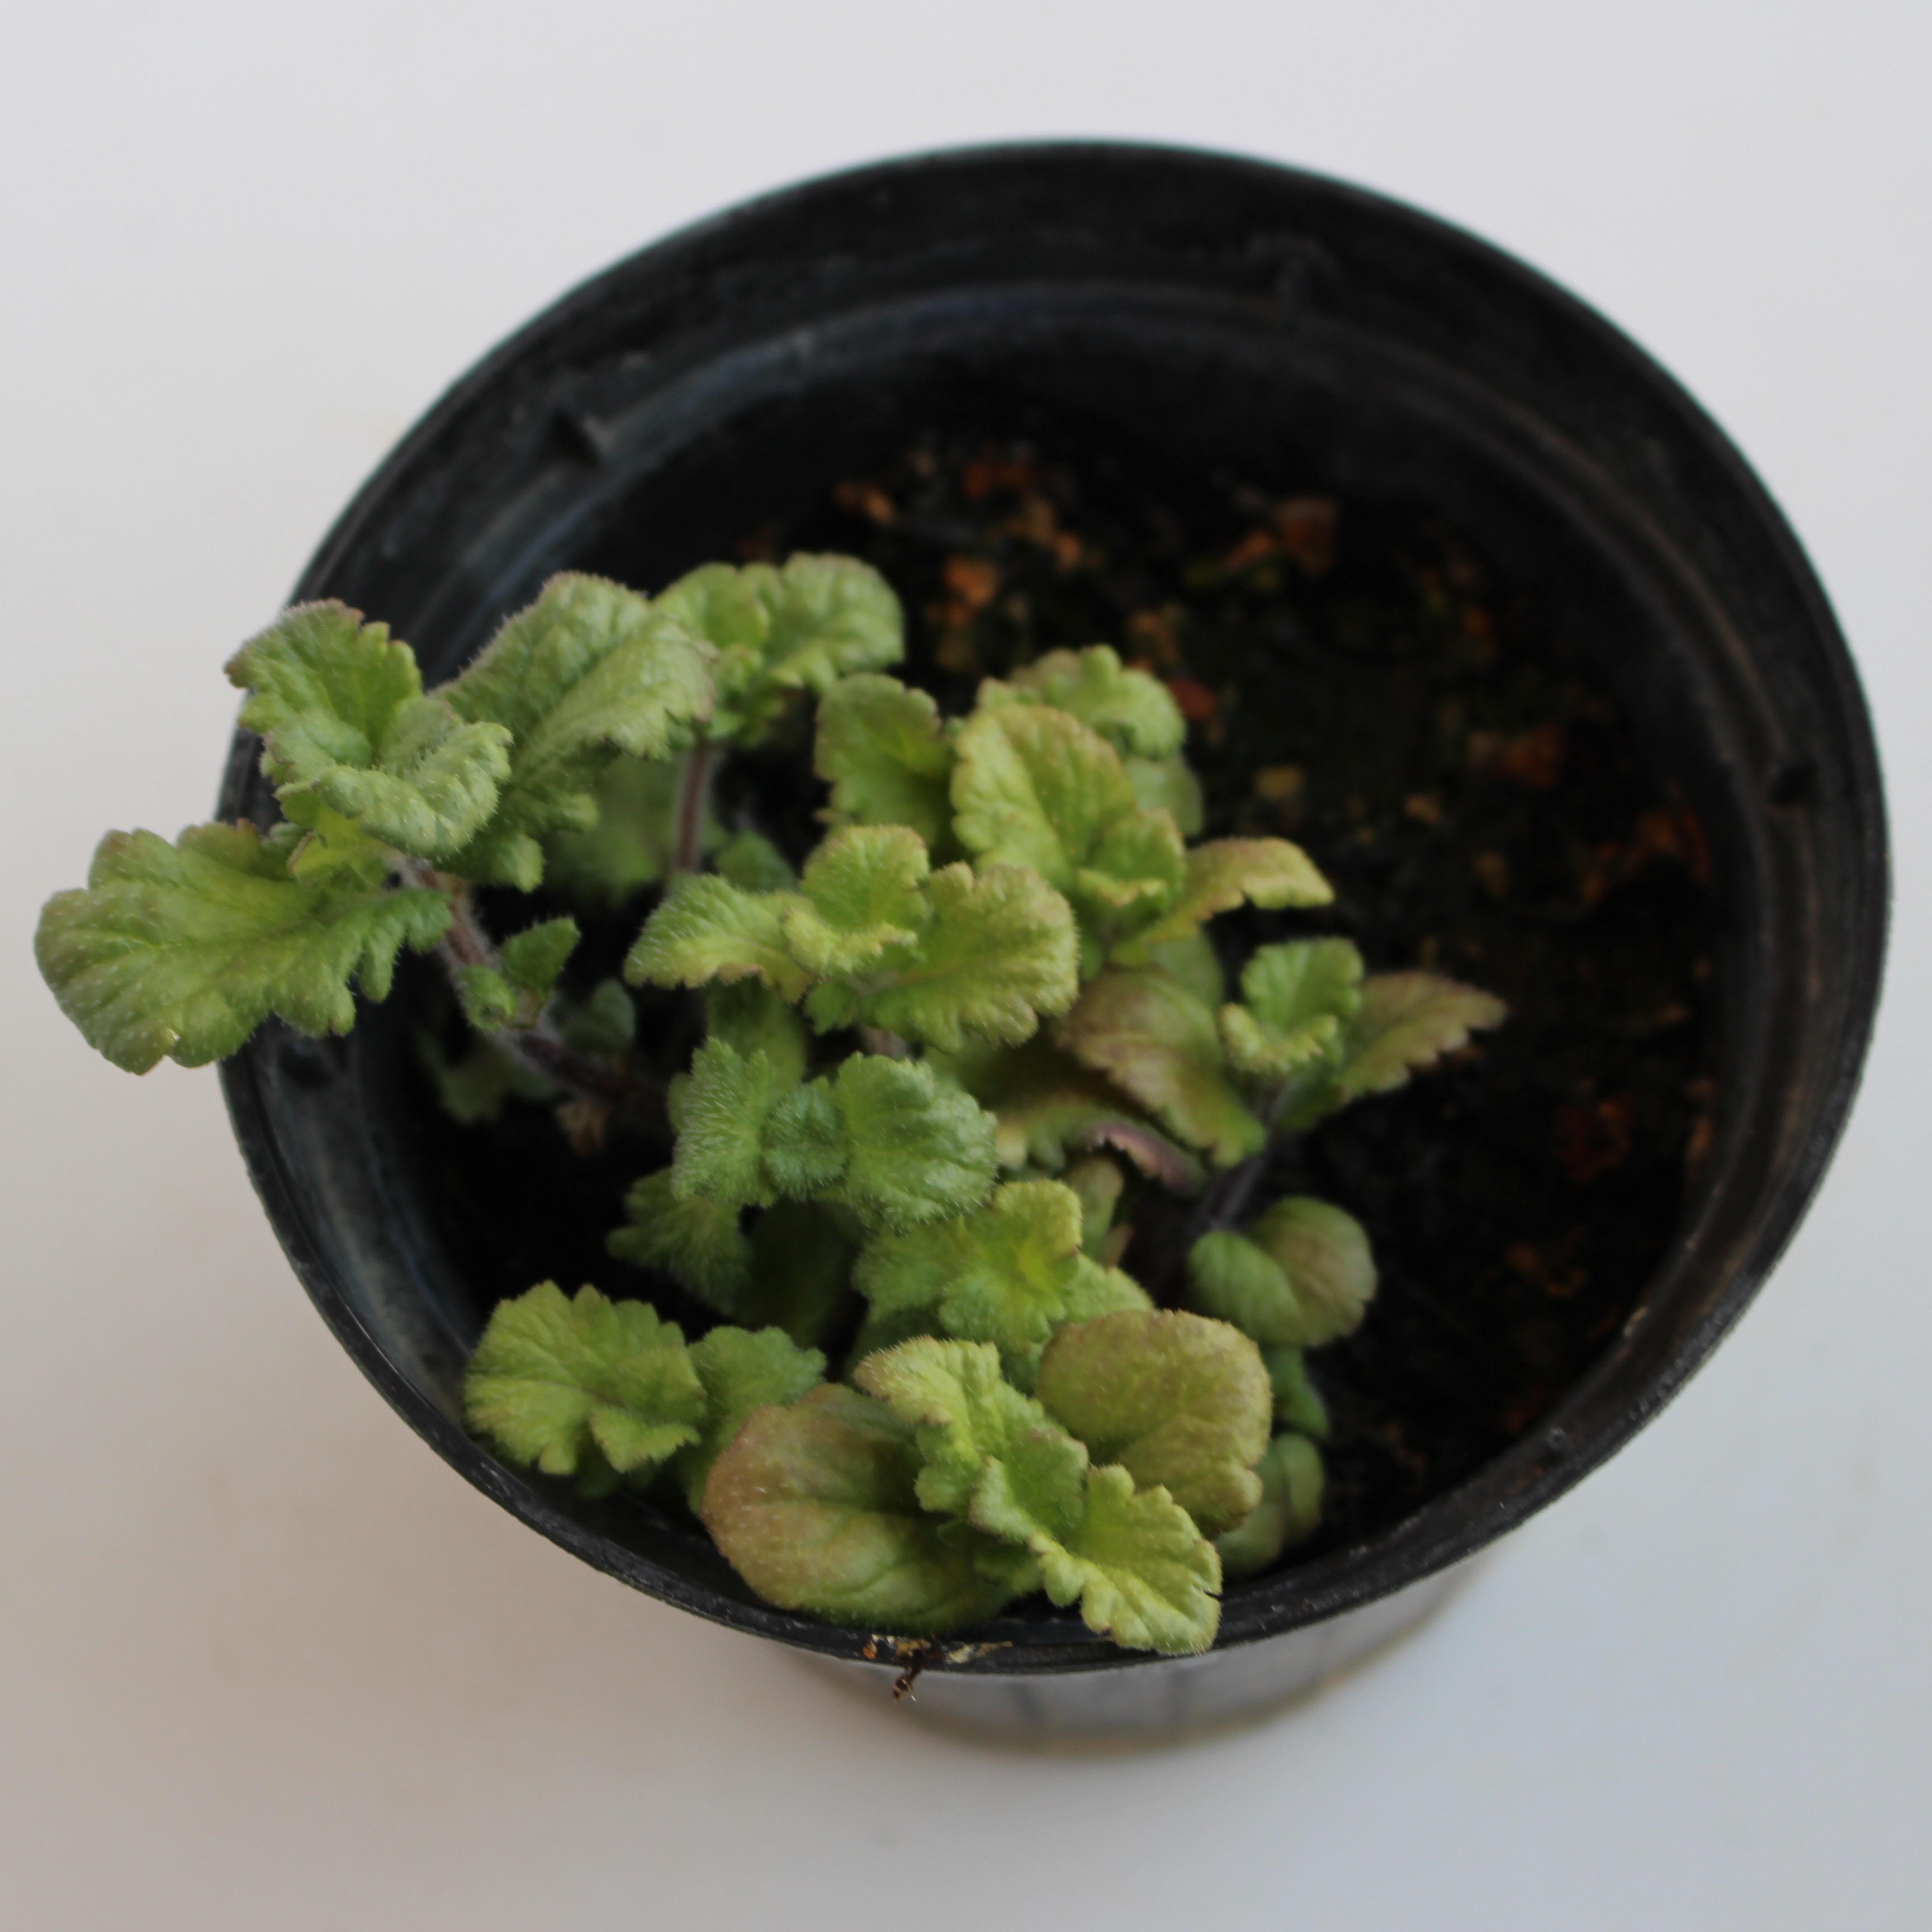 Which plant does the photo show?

Veronica persica
